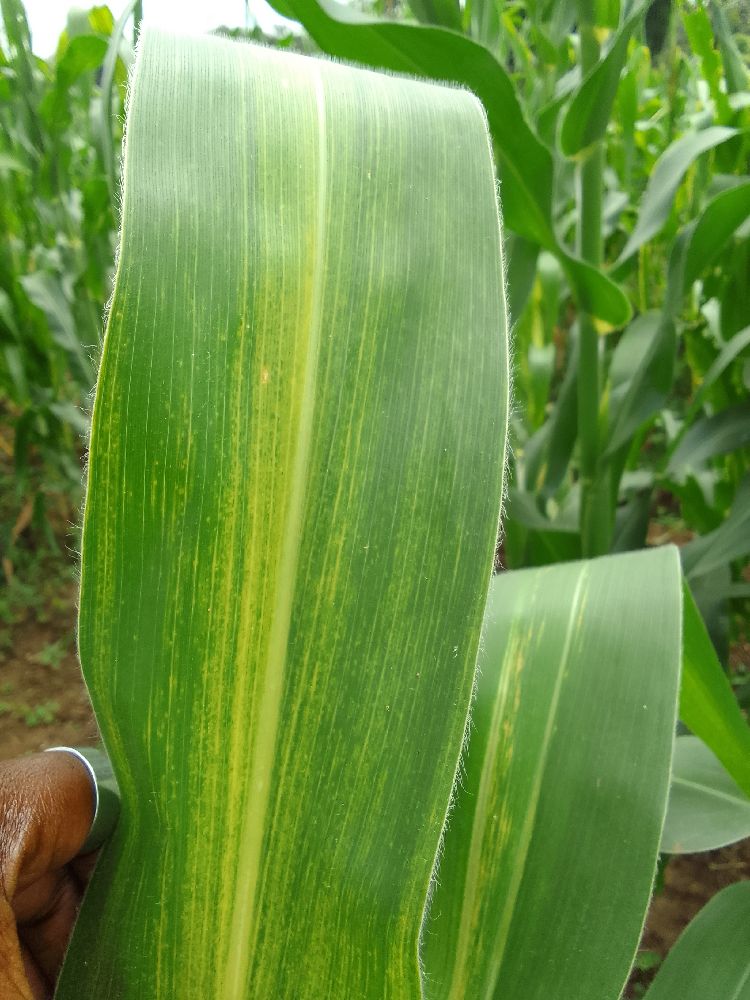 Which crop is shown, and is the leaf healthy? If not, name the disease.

maize, maize lethal necrosis
